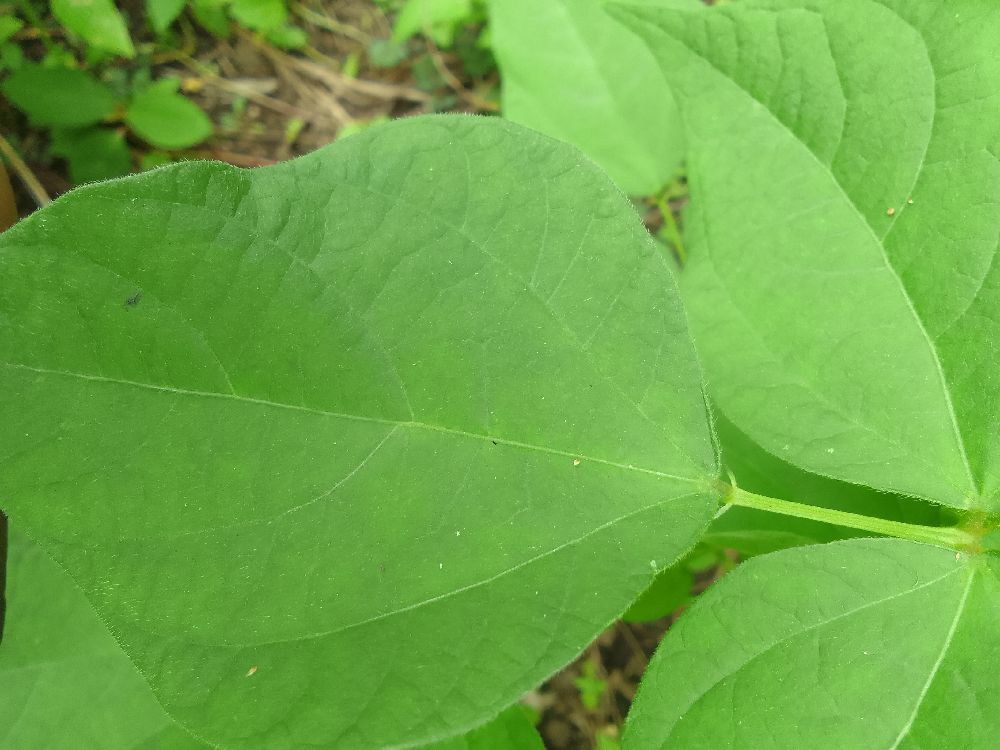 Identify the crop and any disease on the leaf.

common bean, healthy
